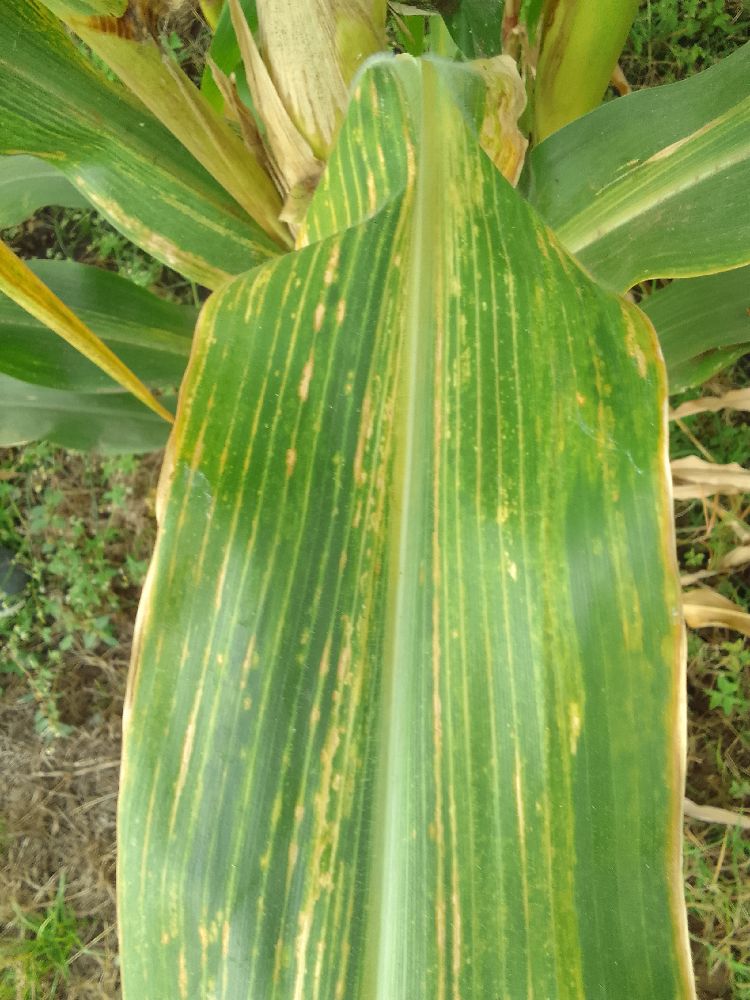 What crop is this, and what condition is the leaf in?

maize, maize lethal necrosis
